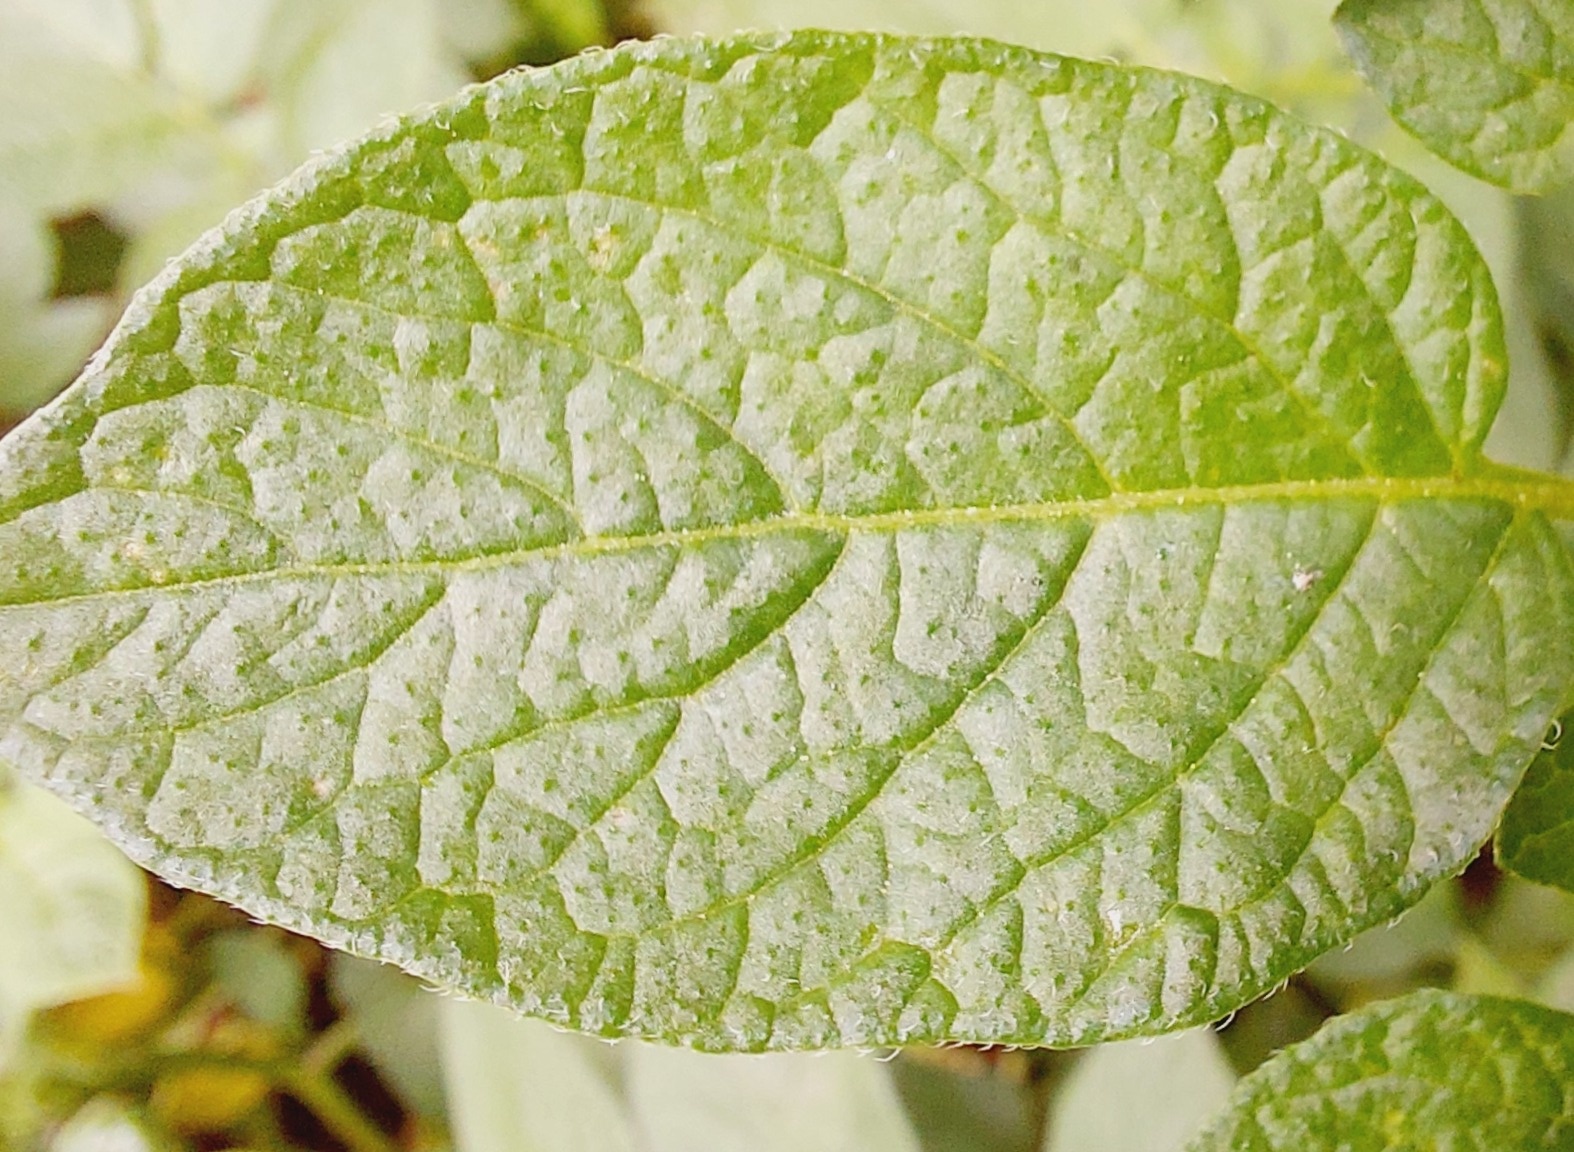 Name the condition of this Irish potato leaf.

healthy
